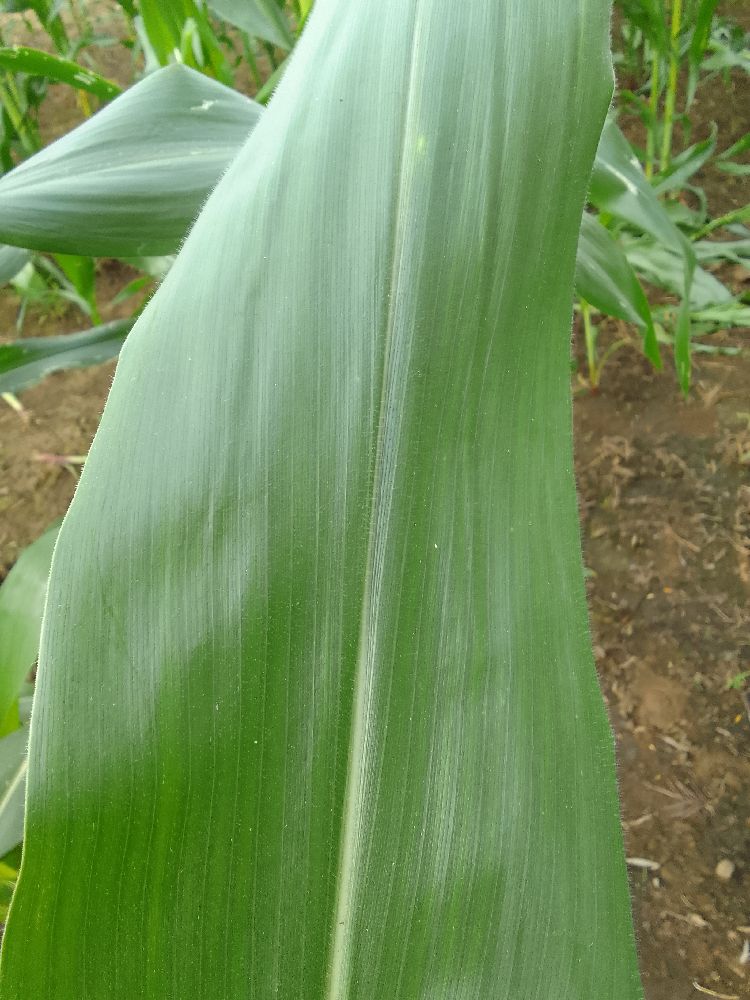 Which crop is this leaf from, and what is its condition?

maize, healthy
